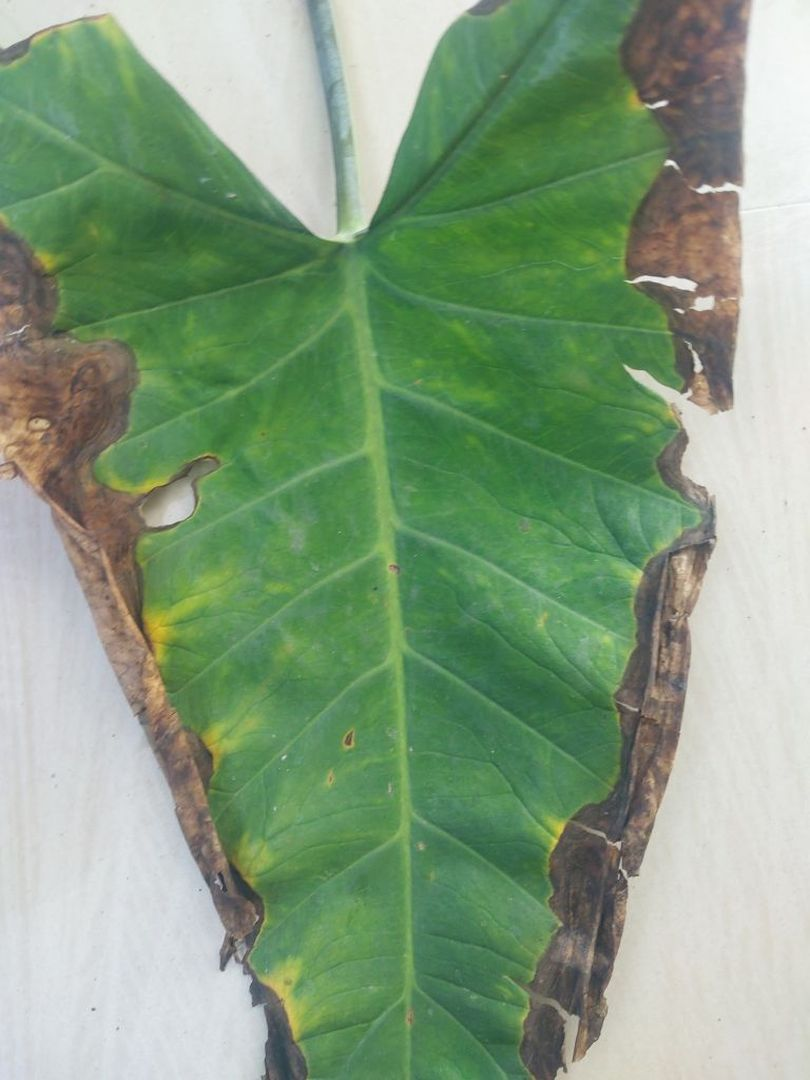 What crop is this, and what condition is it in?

taro, leaf blight
